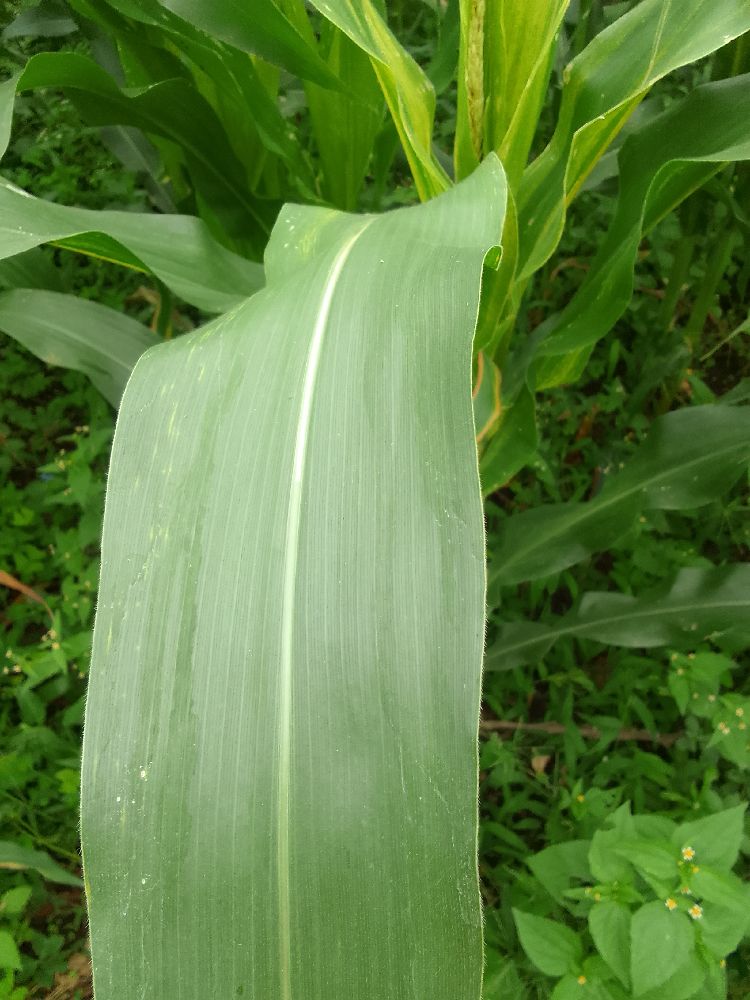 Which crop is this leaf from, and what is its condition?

maize, healthy
